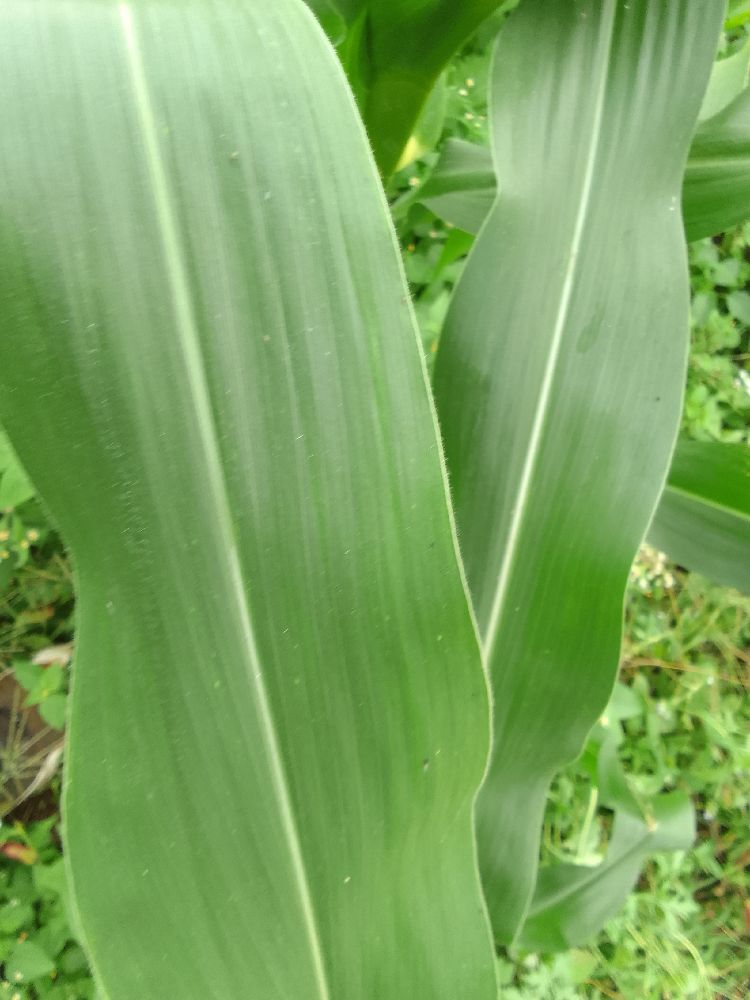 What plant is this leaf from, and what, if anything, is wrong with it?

maize, healthy
